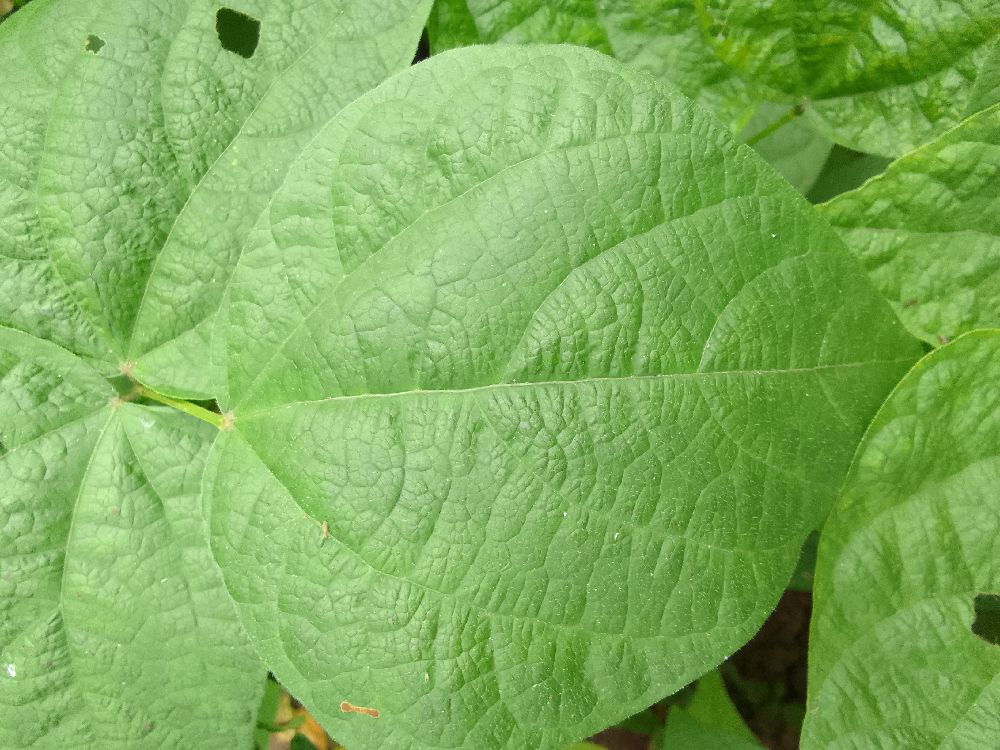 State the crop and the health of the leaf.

common bean, healthy
